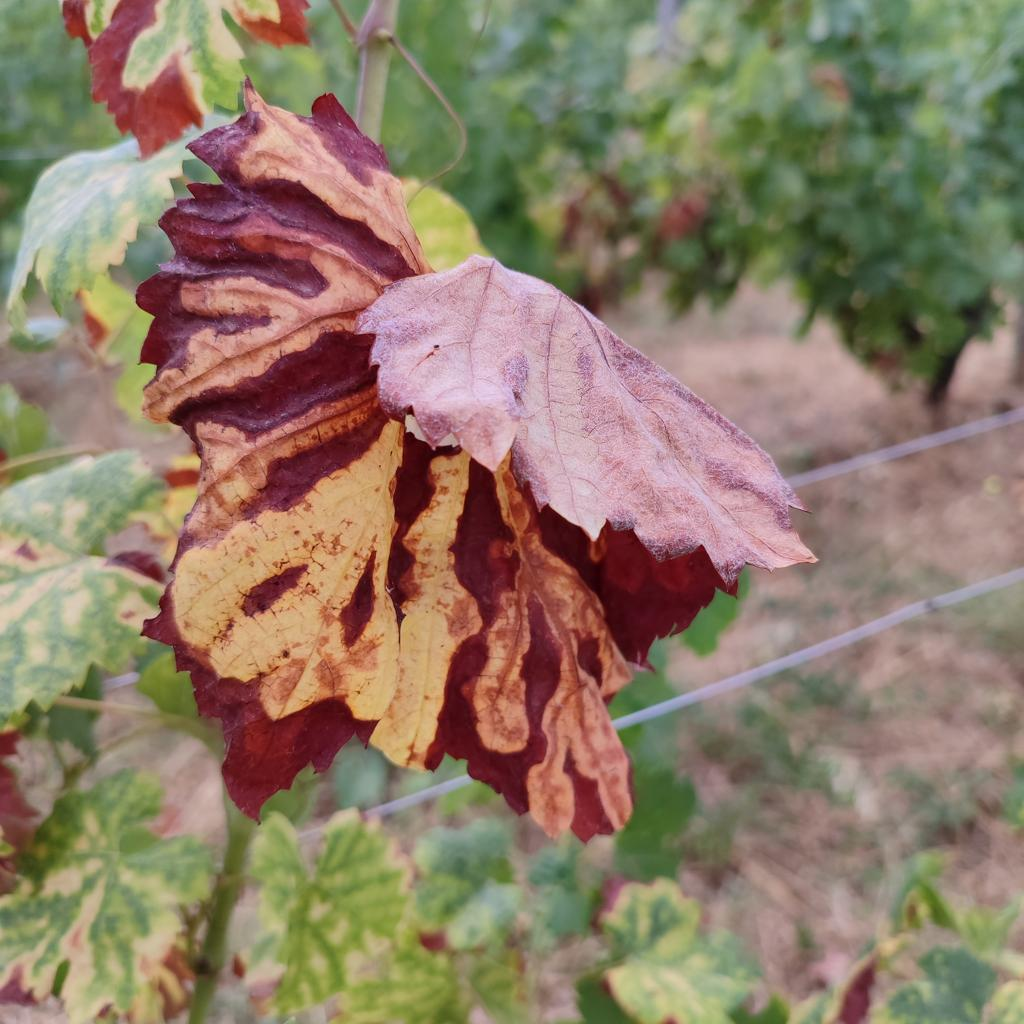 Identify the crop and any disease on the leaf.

grapevine, esca complex
